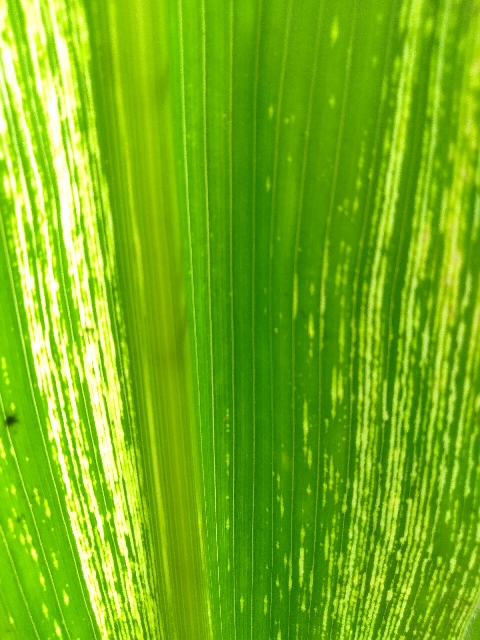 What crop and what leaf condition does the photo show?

maize, maize streak virus
